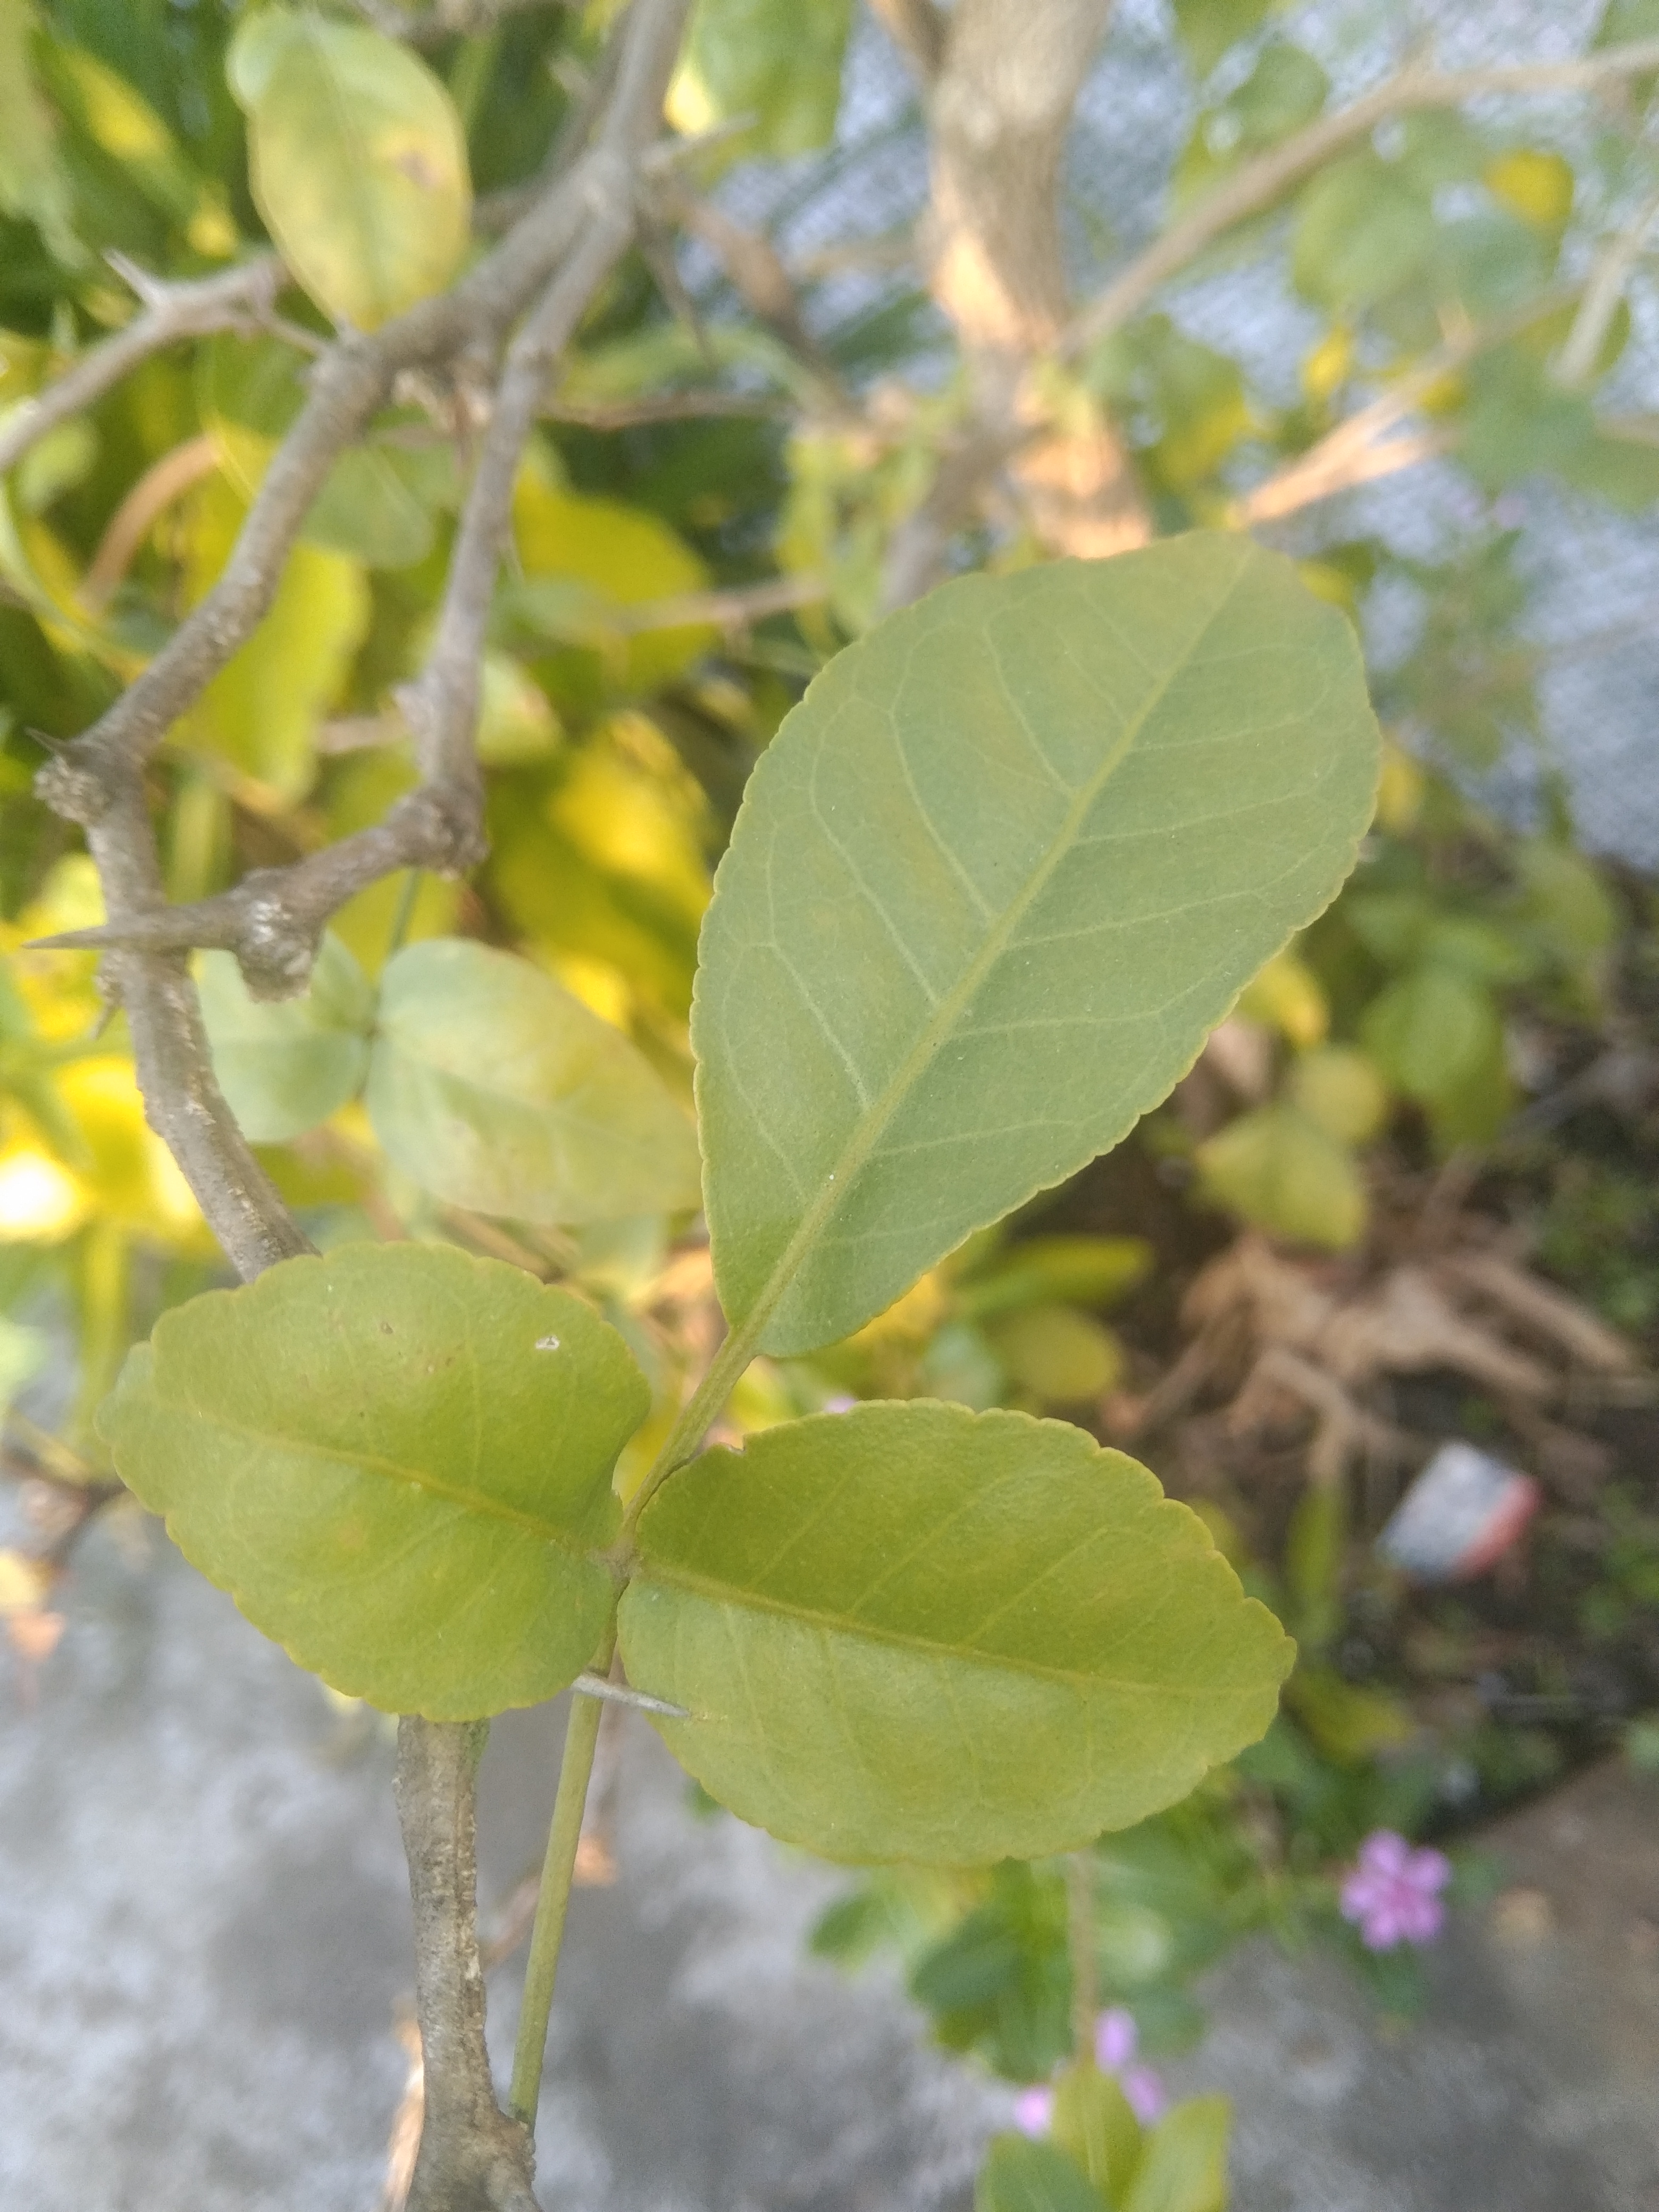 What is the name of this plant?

wood apple
